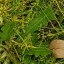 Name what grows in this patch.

structured weed
